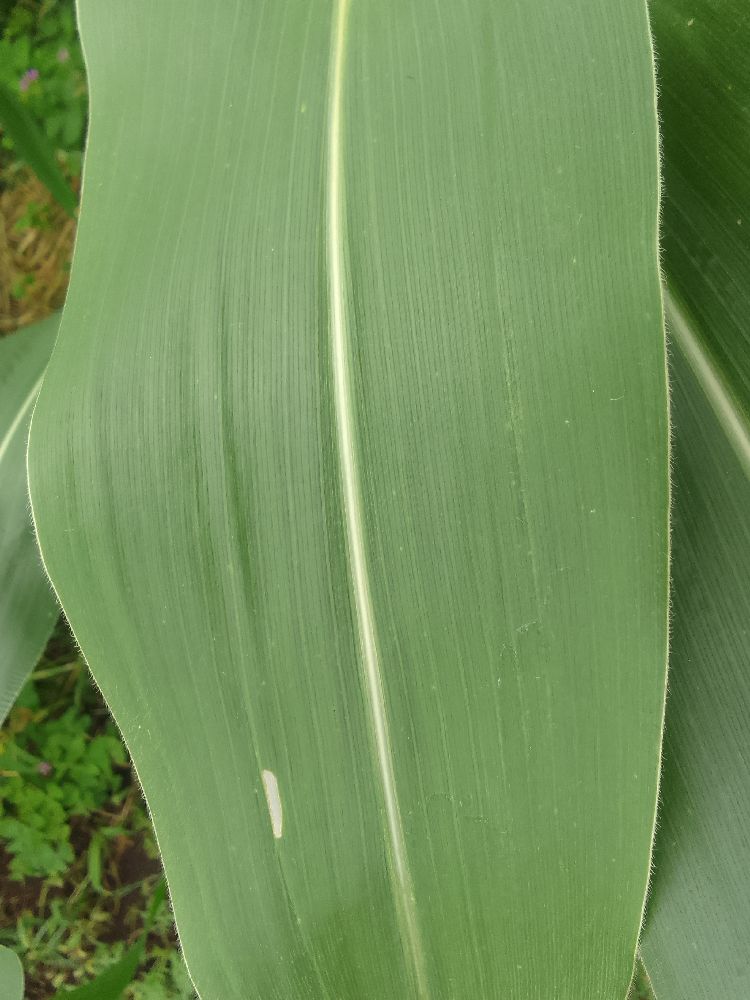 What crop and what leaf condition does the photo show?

maize, healthy
